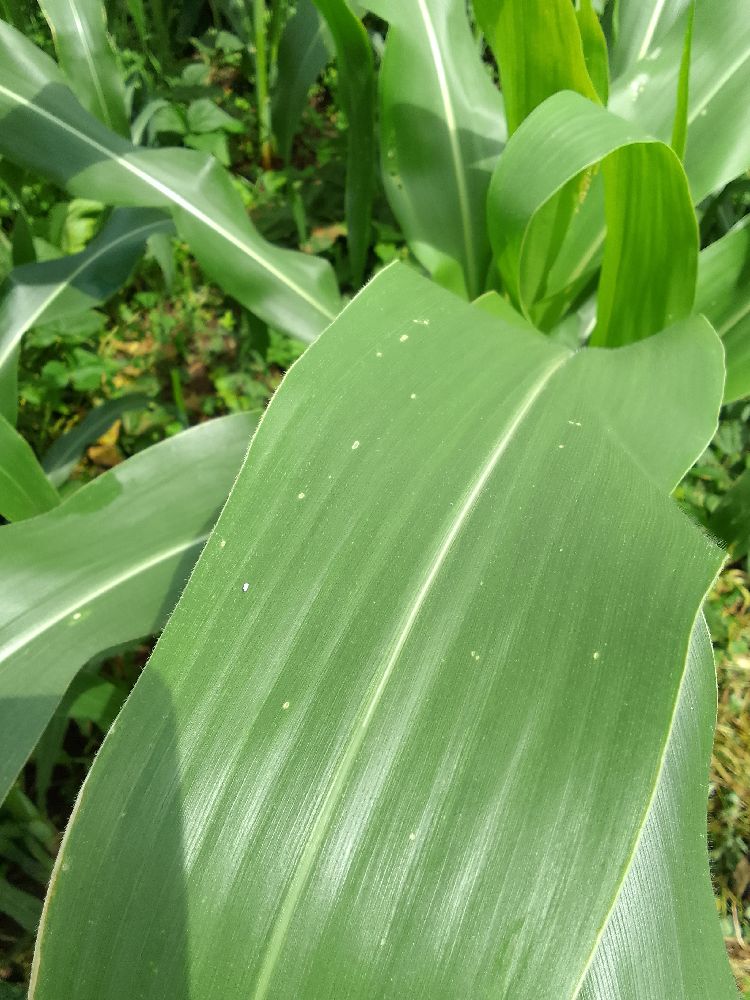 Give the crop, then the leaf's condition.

maize, healthy
